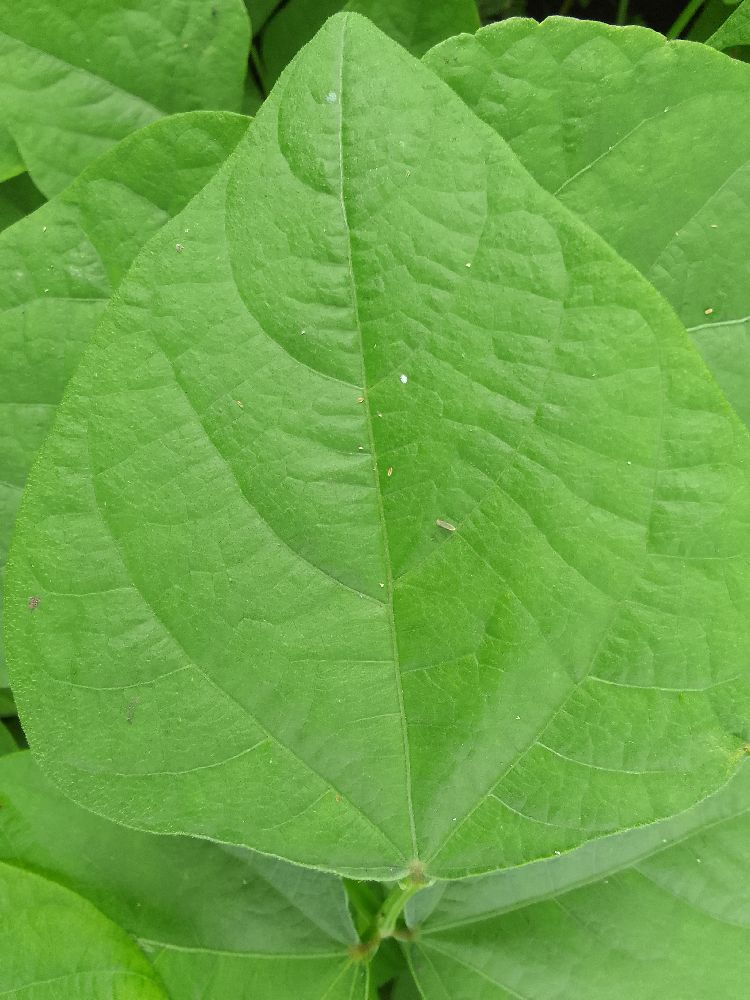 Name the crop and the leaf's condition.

common bean, healthy
